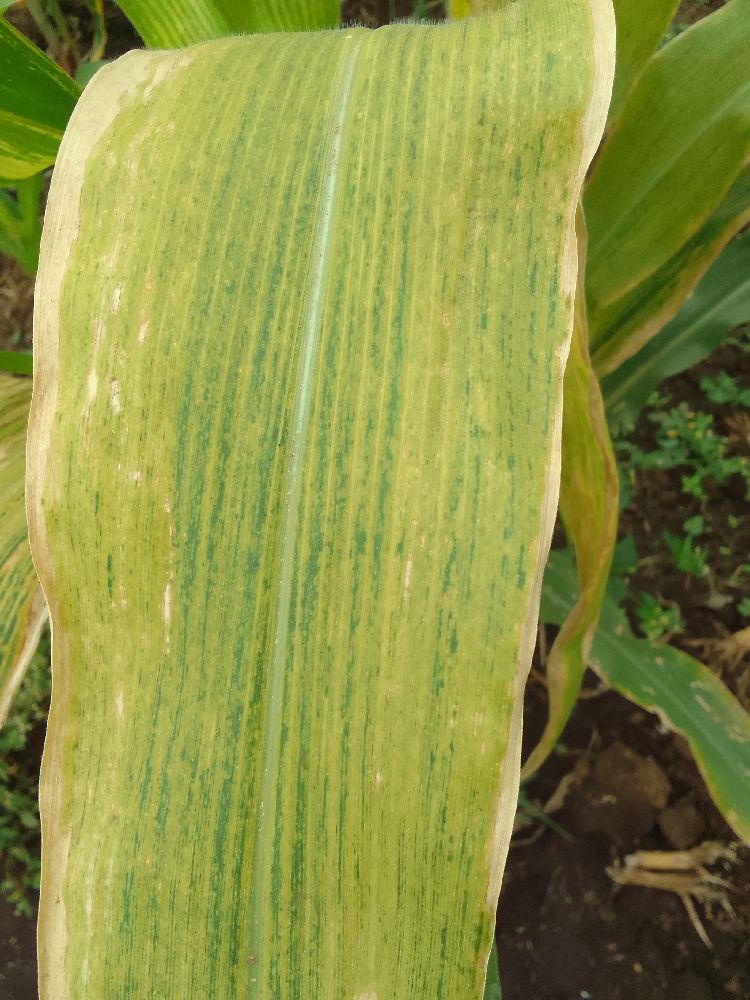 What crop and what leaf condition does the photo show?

maize, maize lethal necrosis
